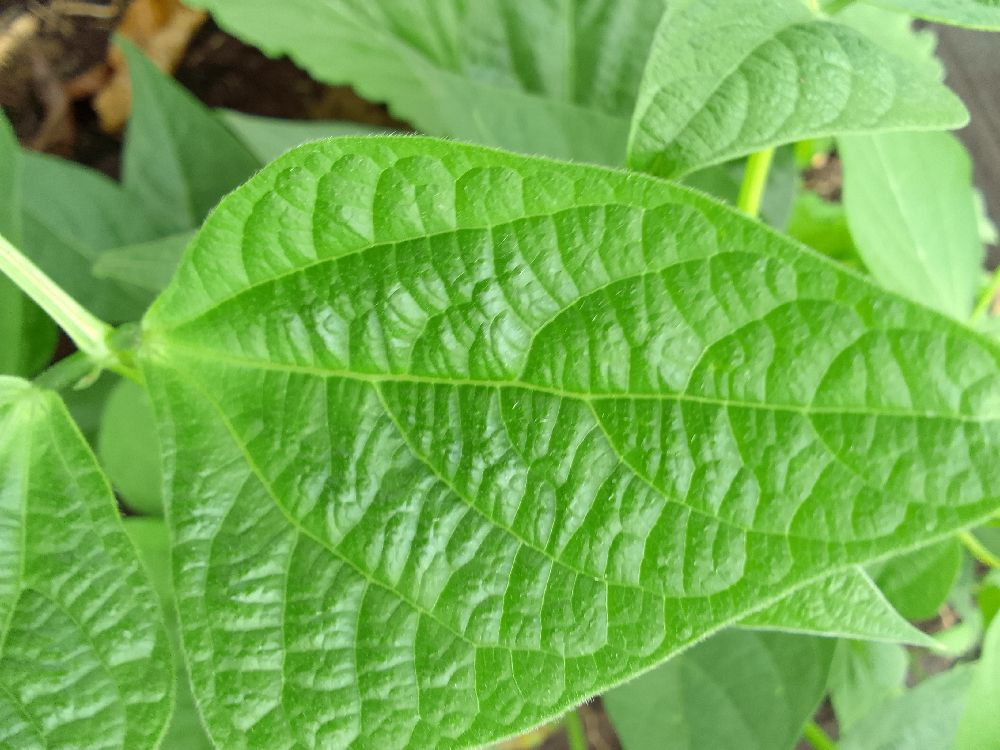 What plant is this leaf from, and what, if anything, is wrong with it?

common bean, healthy
